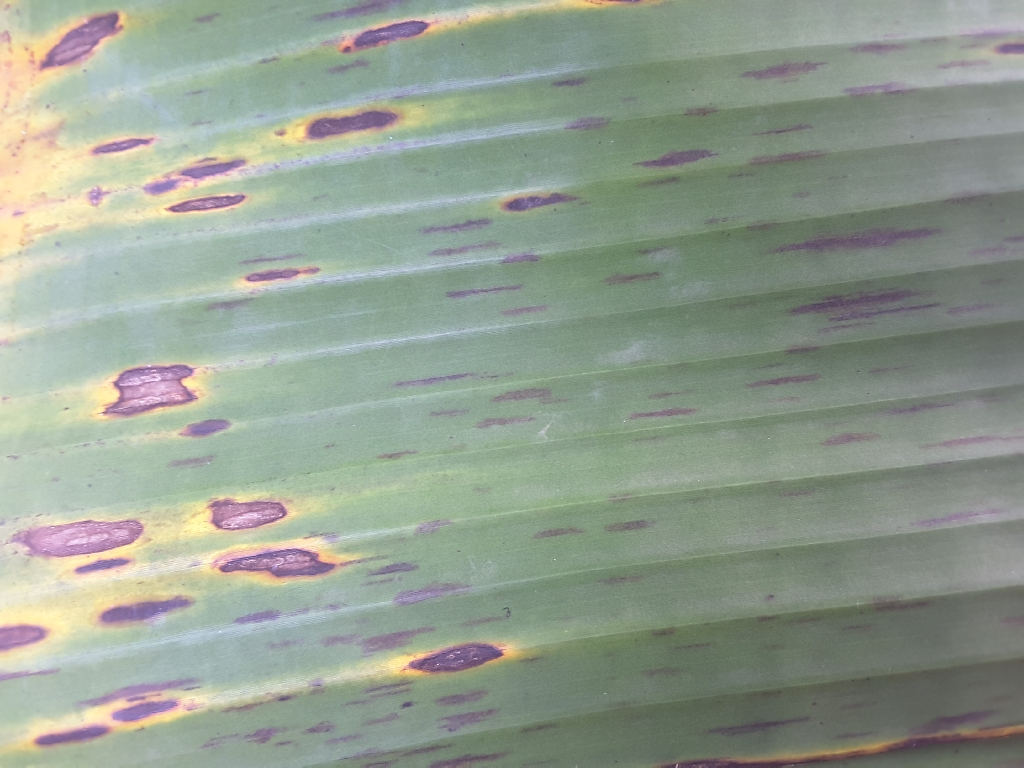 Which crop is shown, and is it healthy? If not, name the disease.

banana, black sigatoka
